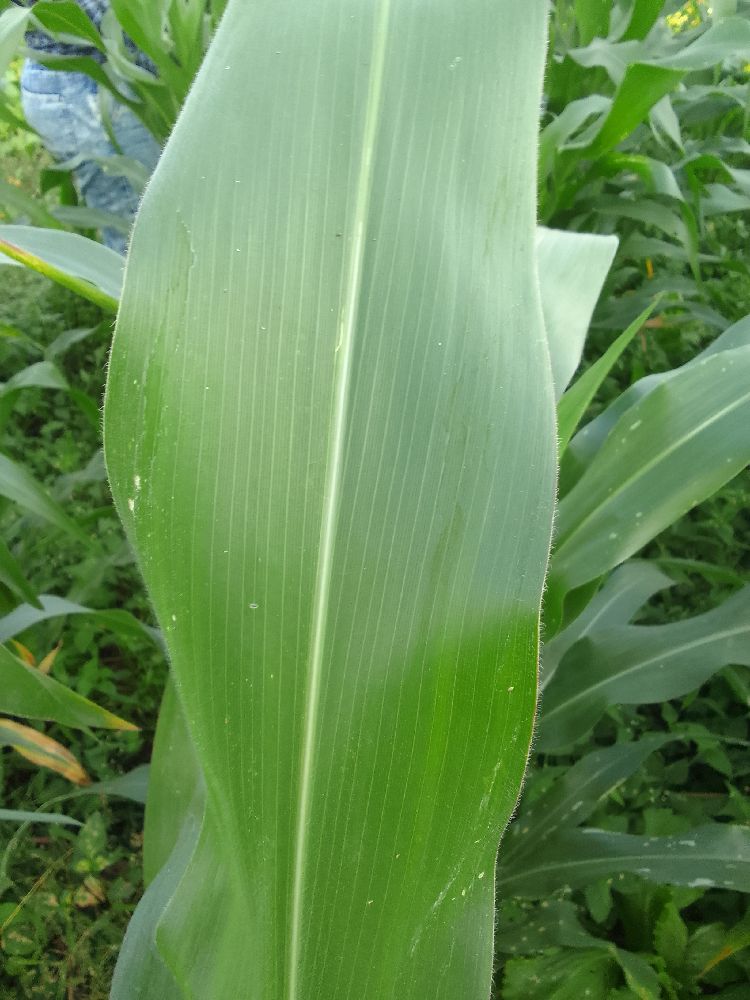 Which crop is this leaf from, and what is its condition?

maize, healthy
